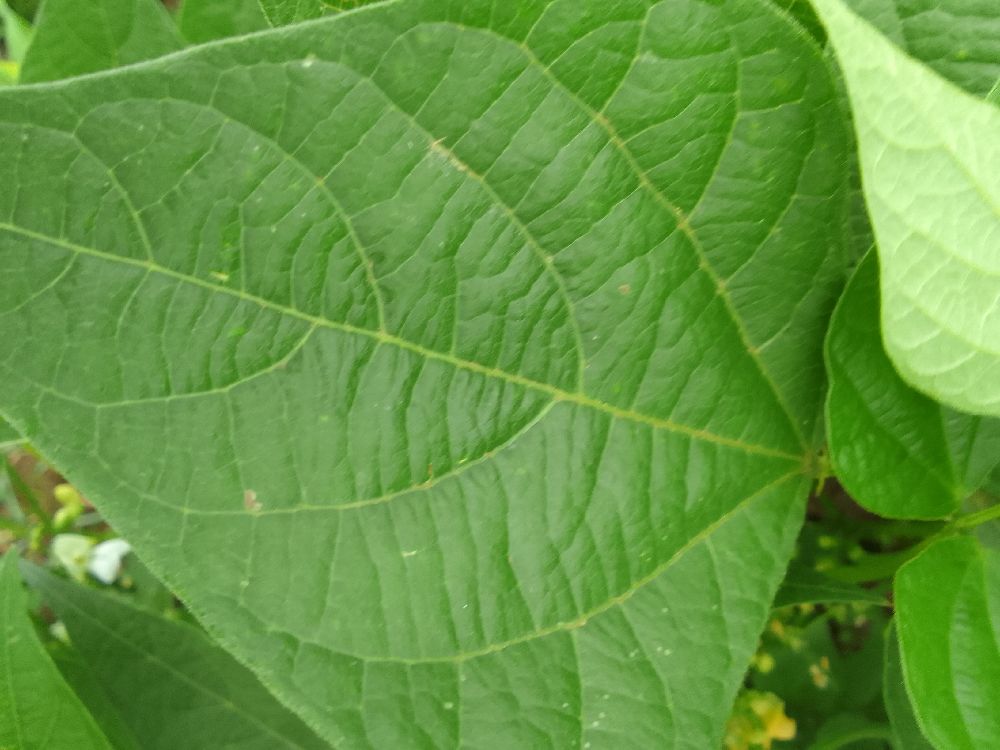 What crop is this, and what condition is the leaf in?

common bean, healthy
